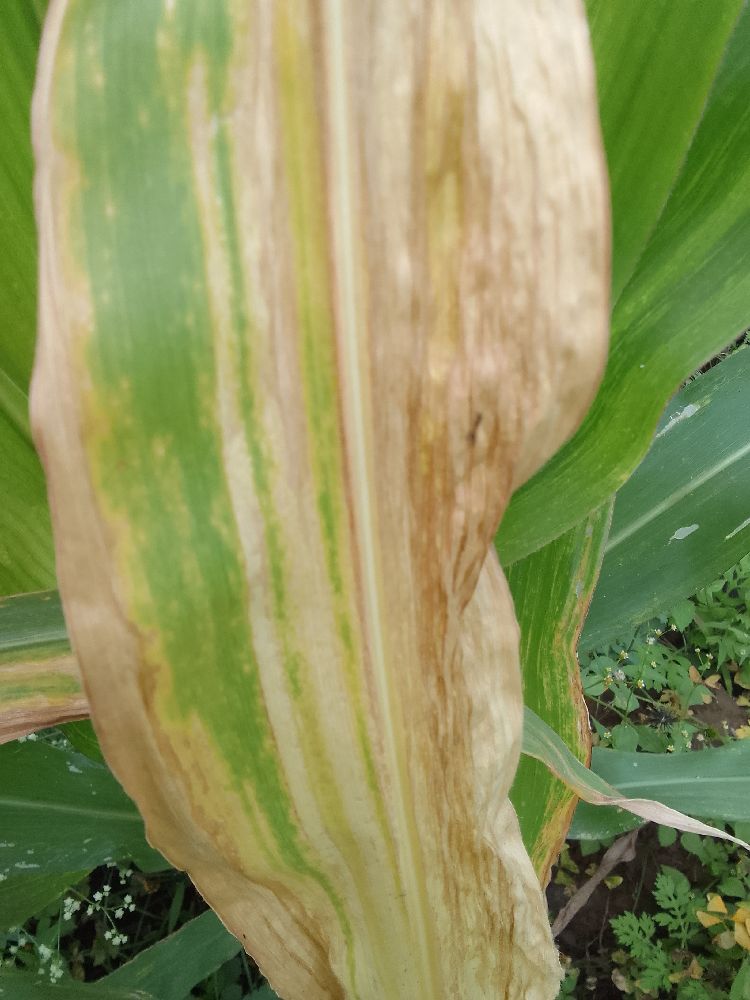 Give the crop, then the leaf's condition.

maize, maize lethal necrosis
